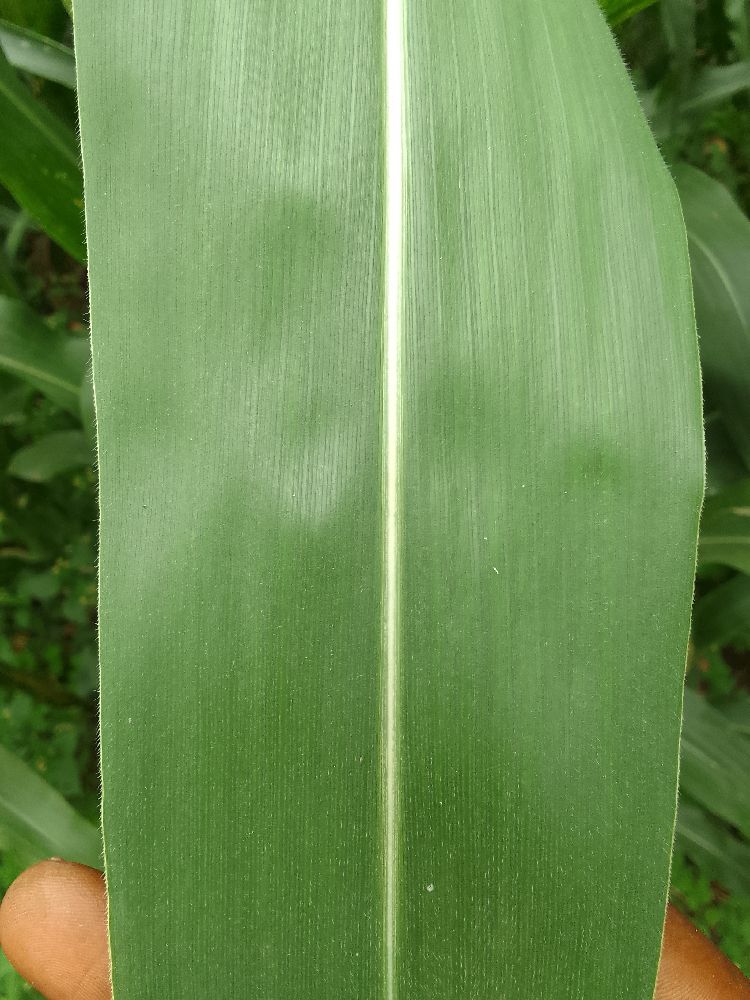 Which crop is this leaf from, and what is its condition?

maize, healthy
